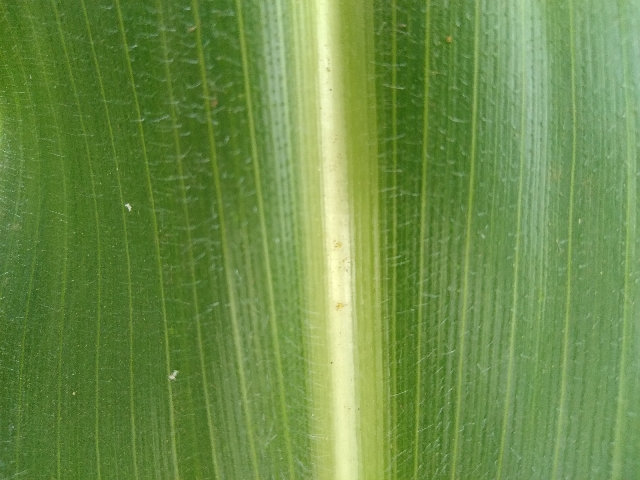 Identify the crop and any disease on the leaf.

maize, healthy
